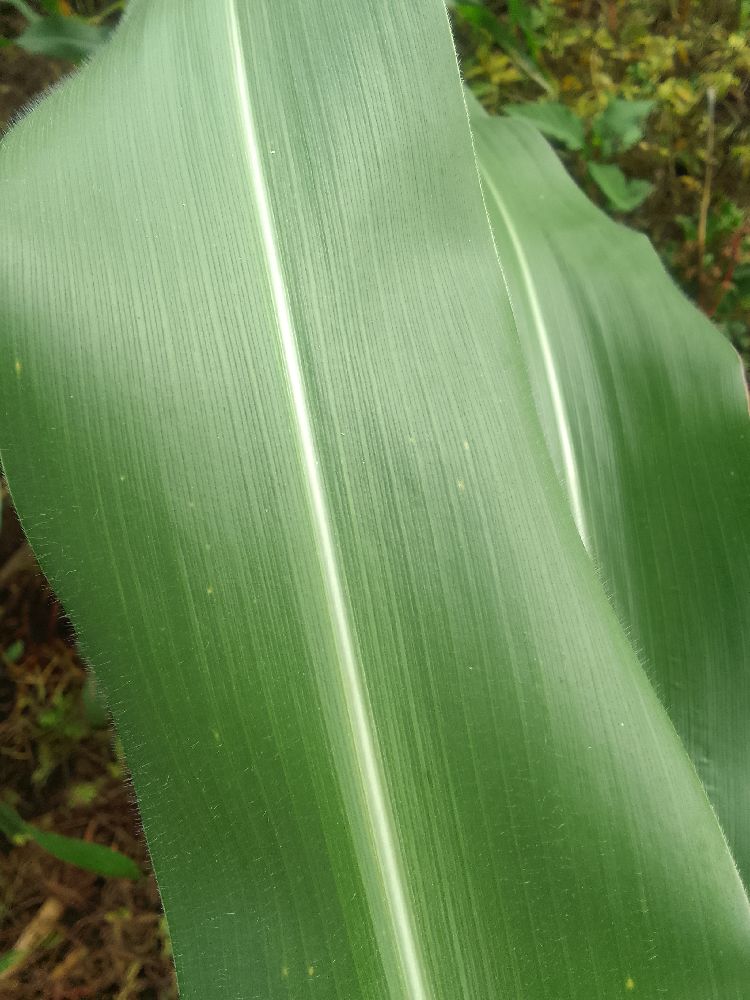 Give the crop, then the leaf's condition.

maize, healthy
